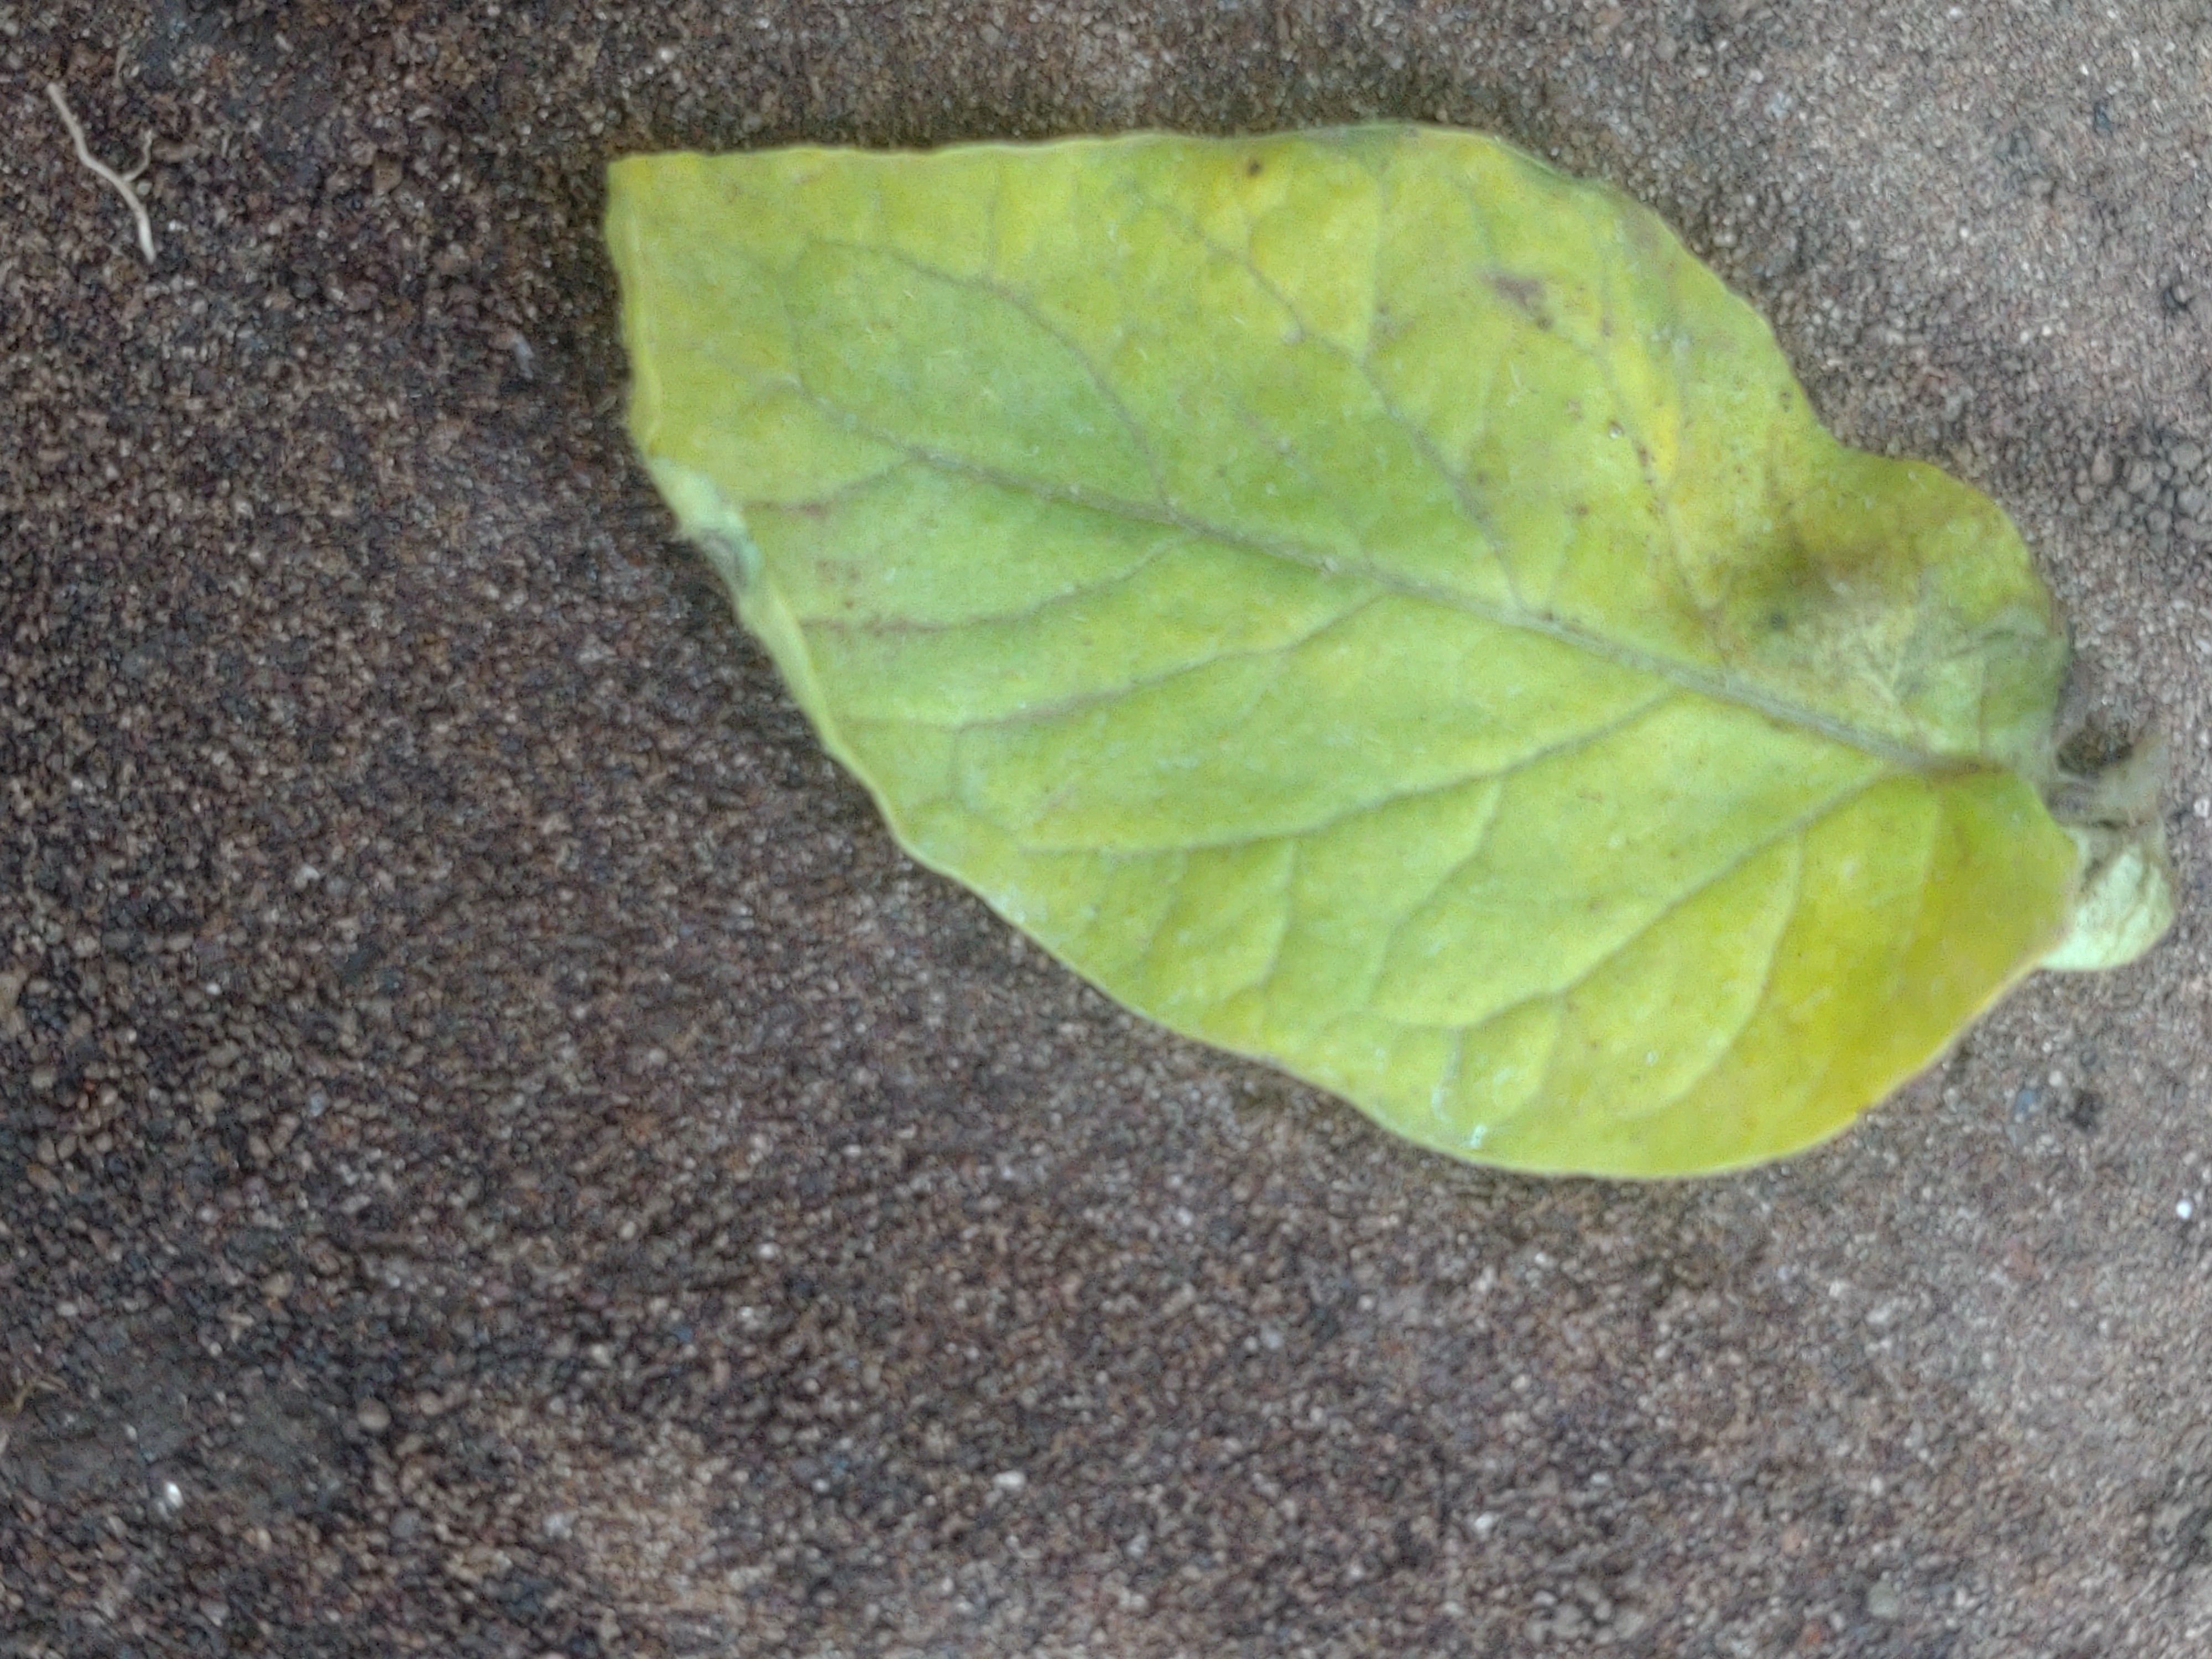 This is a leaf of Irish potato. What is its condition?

late blight
